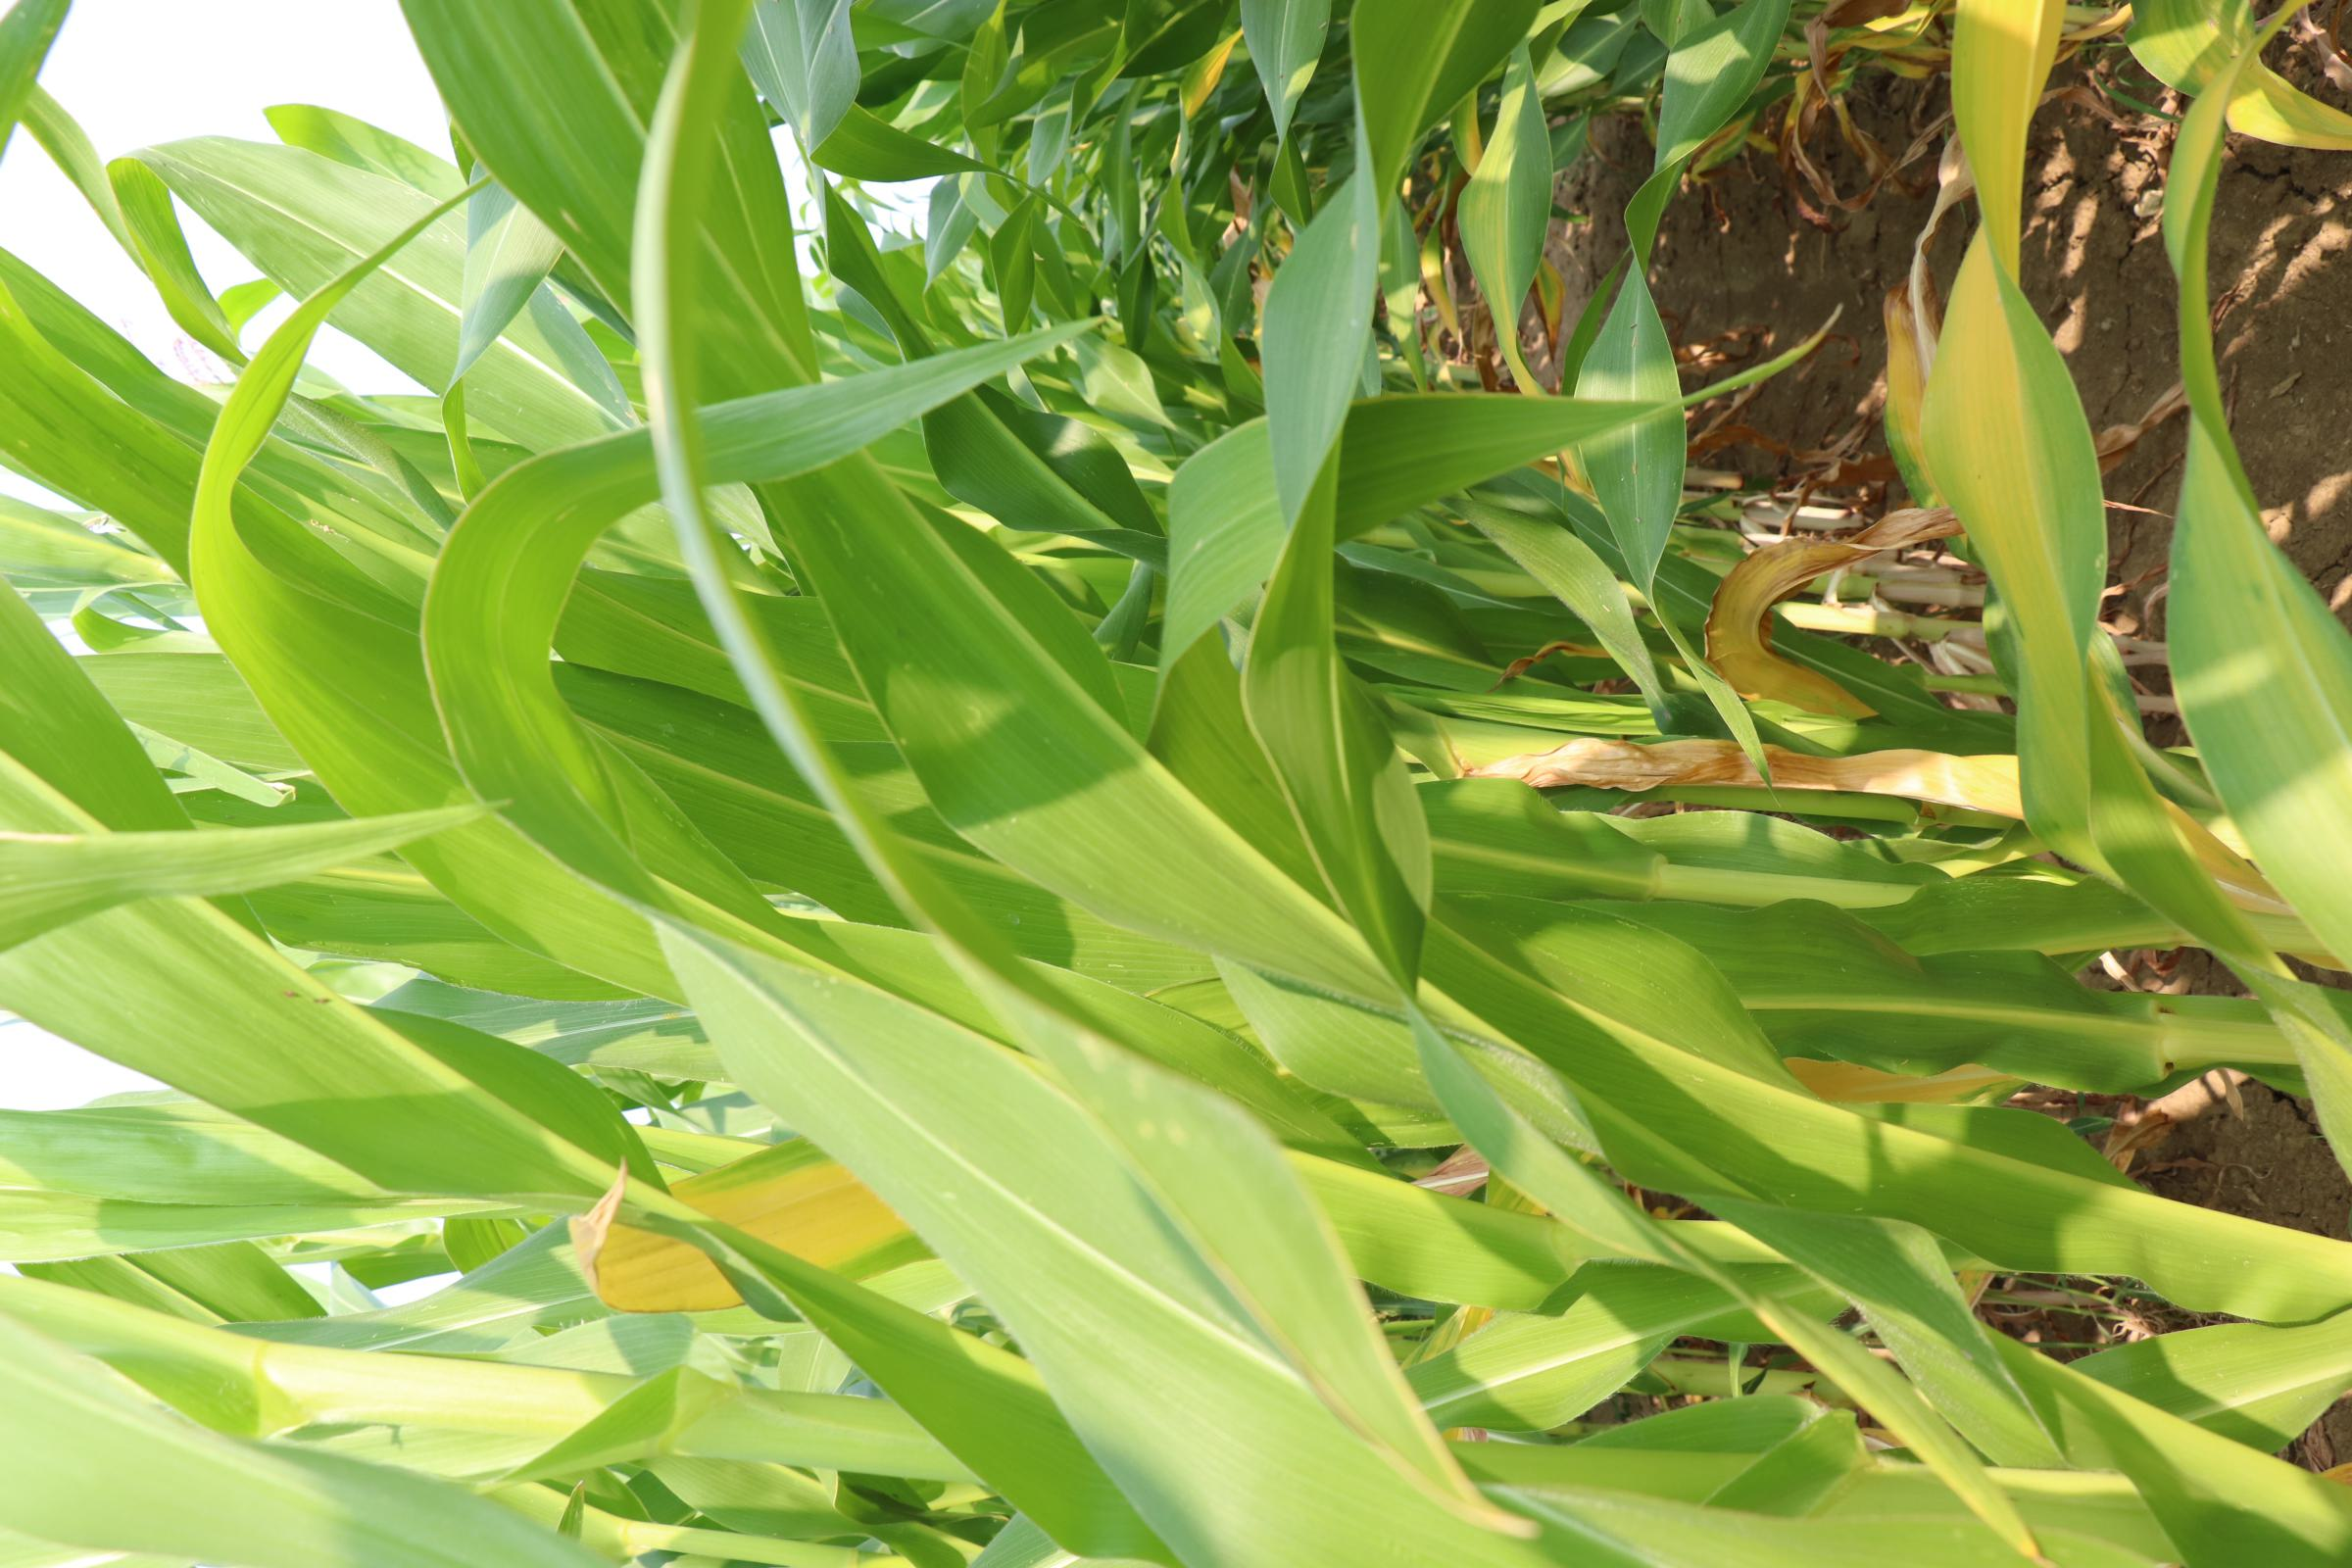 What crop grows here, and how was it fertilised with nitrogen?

maize, reduced nitrogen fertilisation
